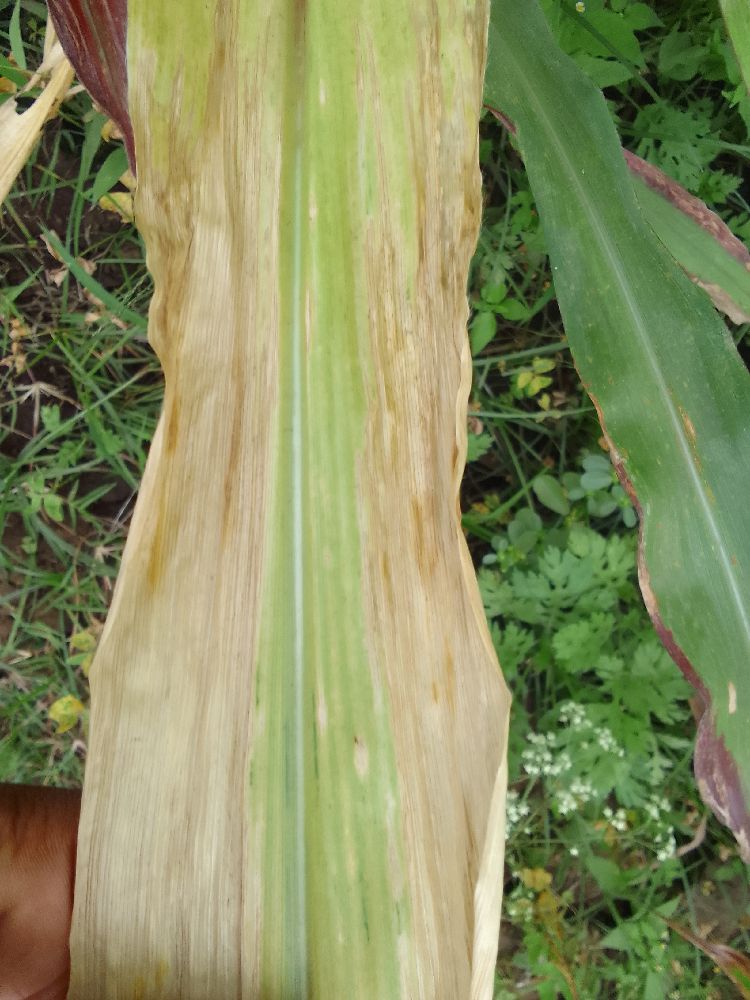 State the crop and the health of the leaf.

maize, maize lethal necrosis
